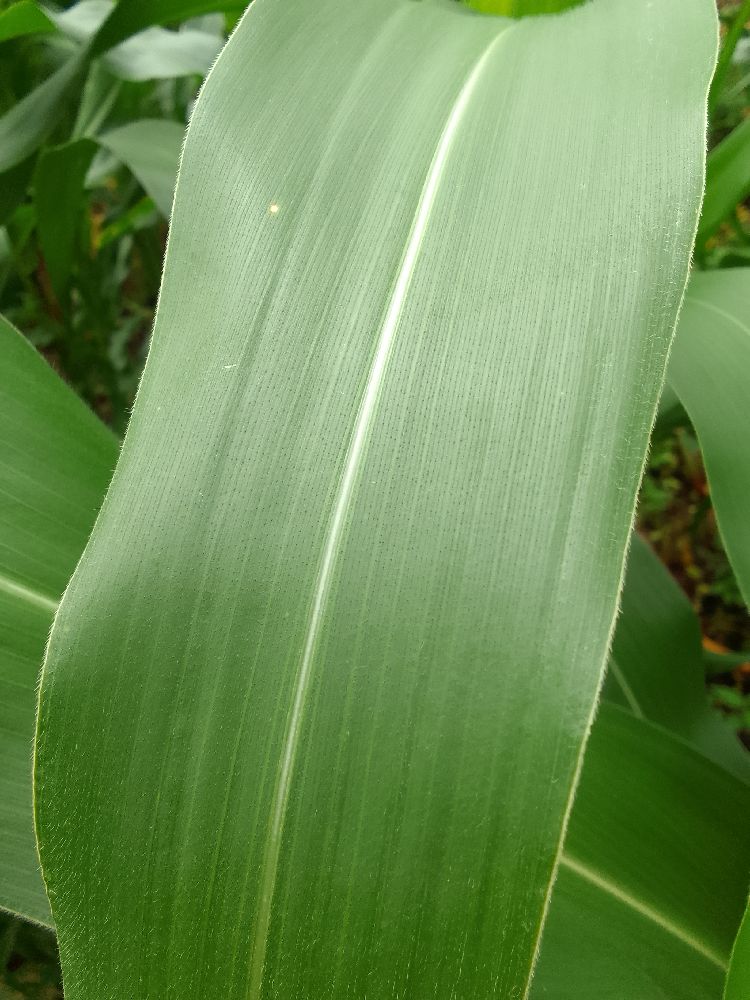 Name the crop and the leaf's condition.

maize, healthy
